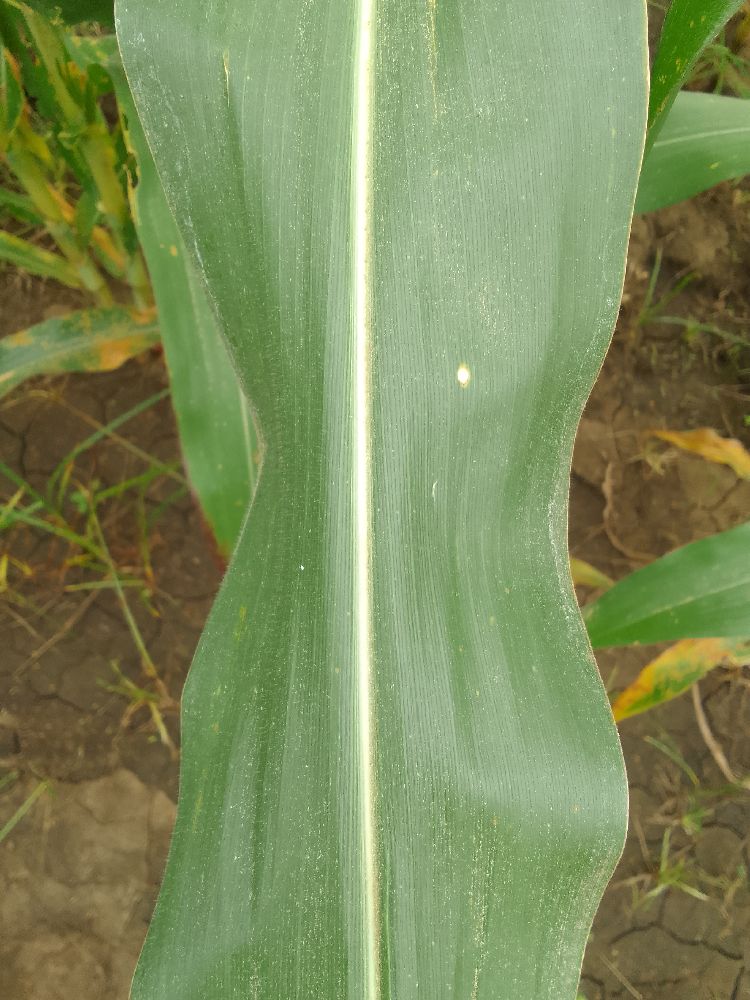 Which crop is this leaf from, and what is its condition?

maize, healthy
